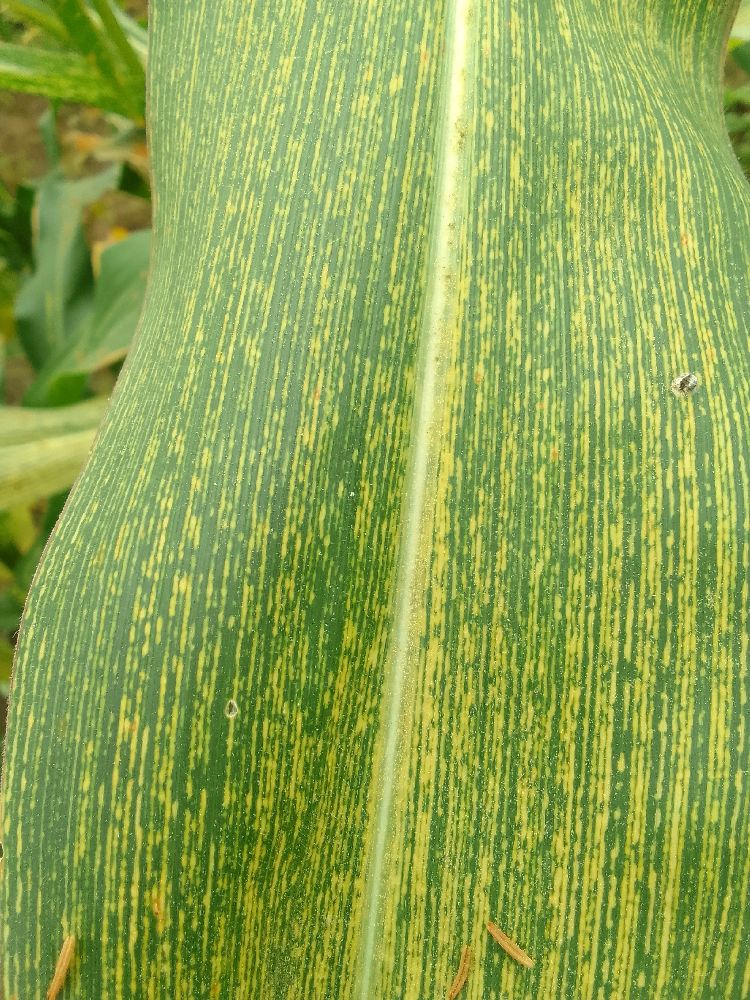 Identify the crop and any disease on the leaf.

maize, maize streak virus
